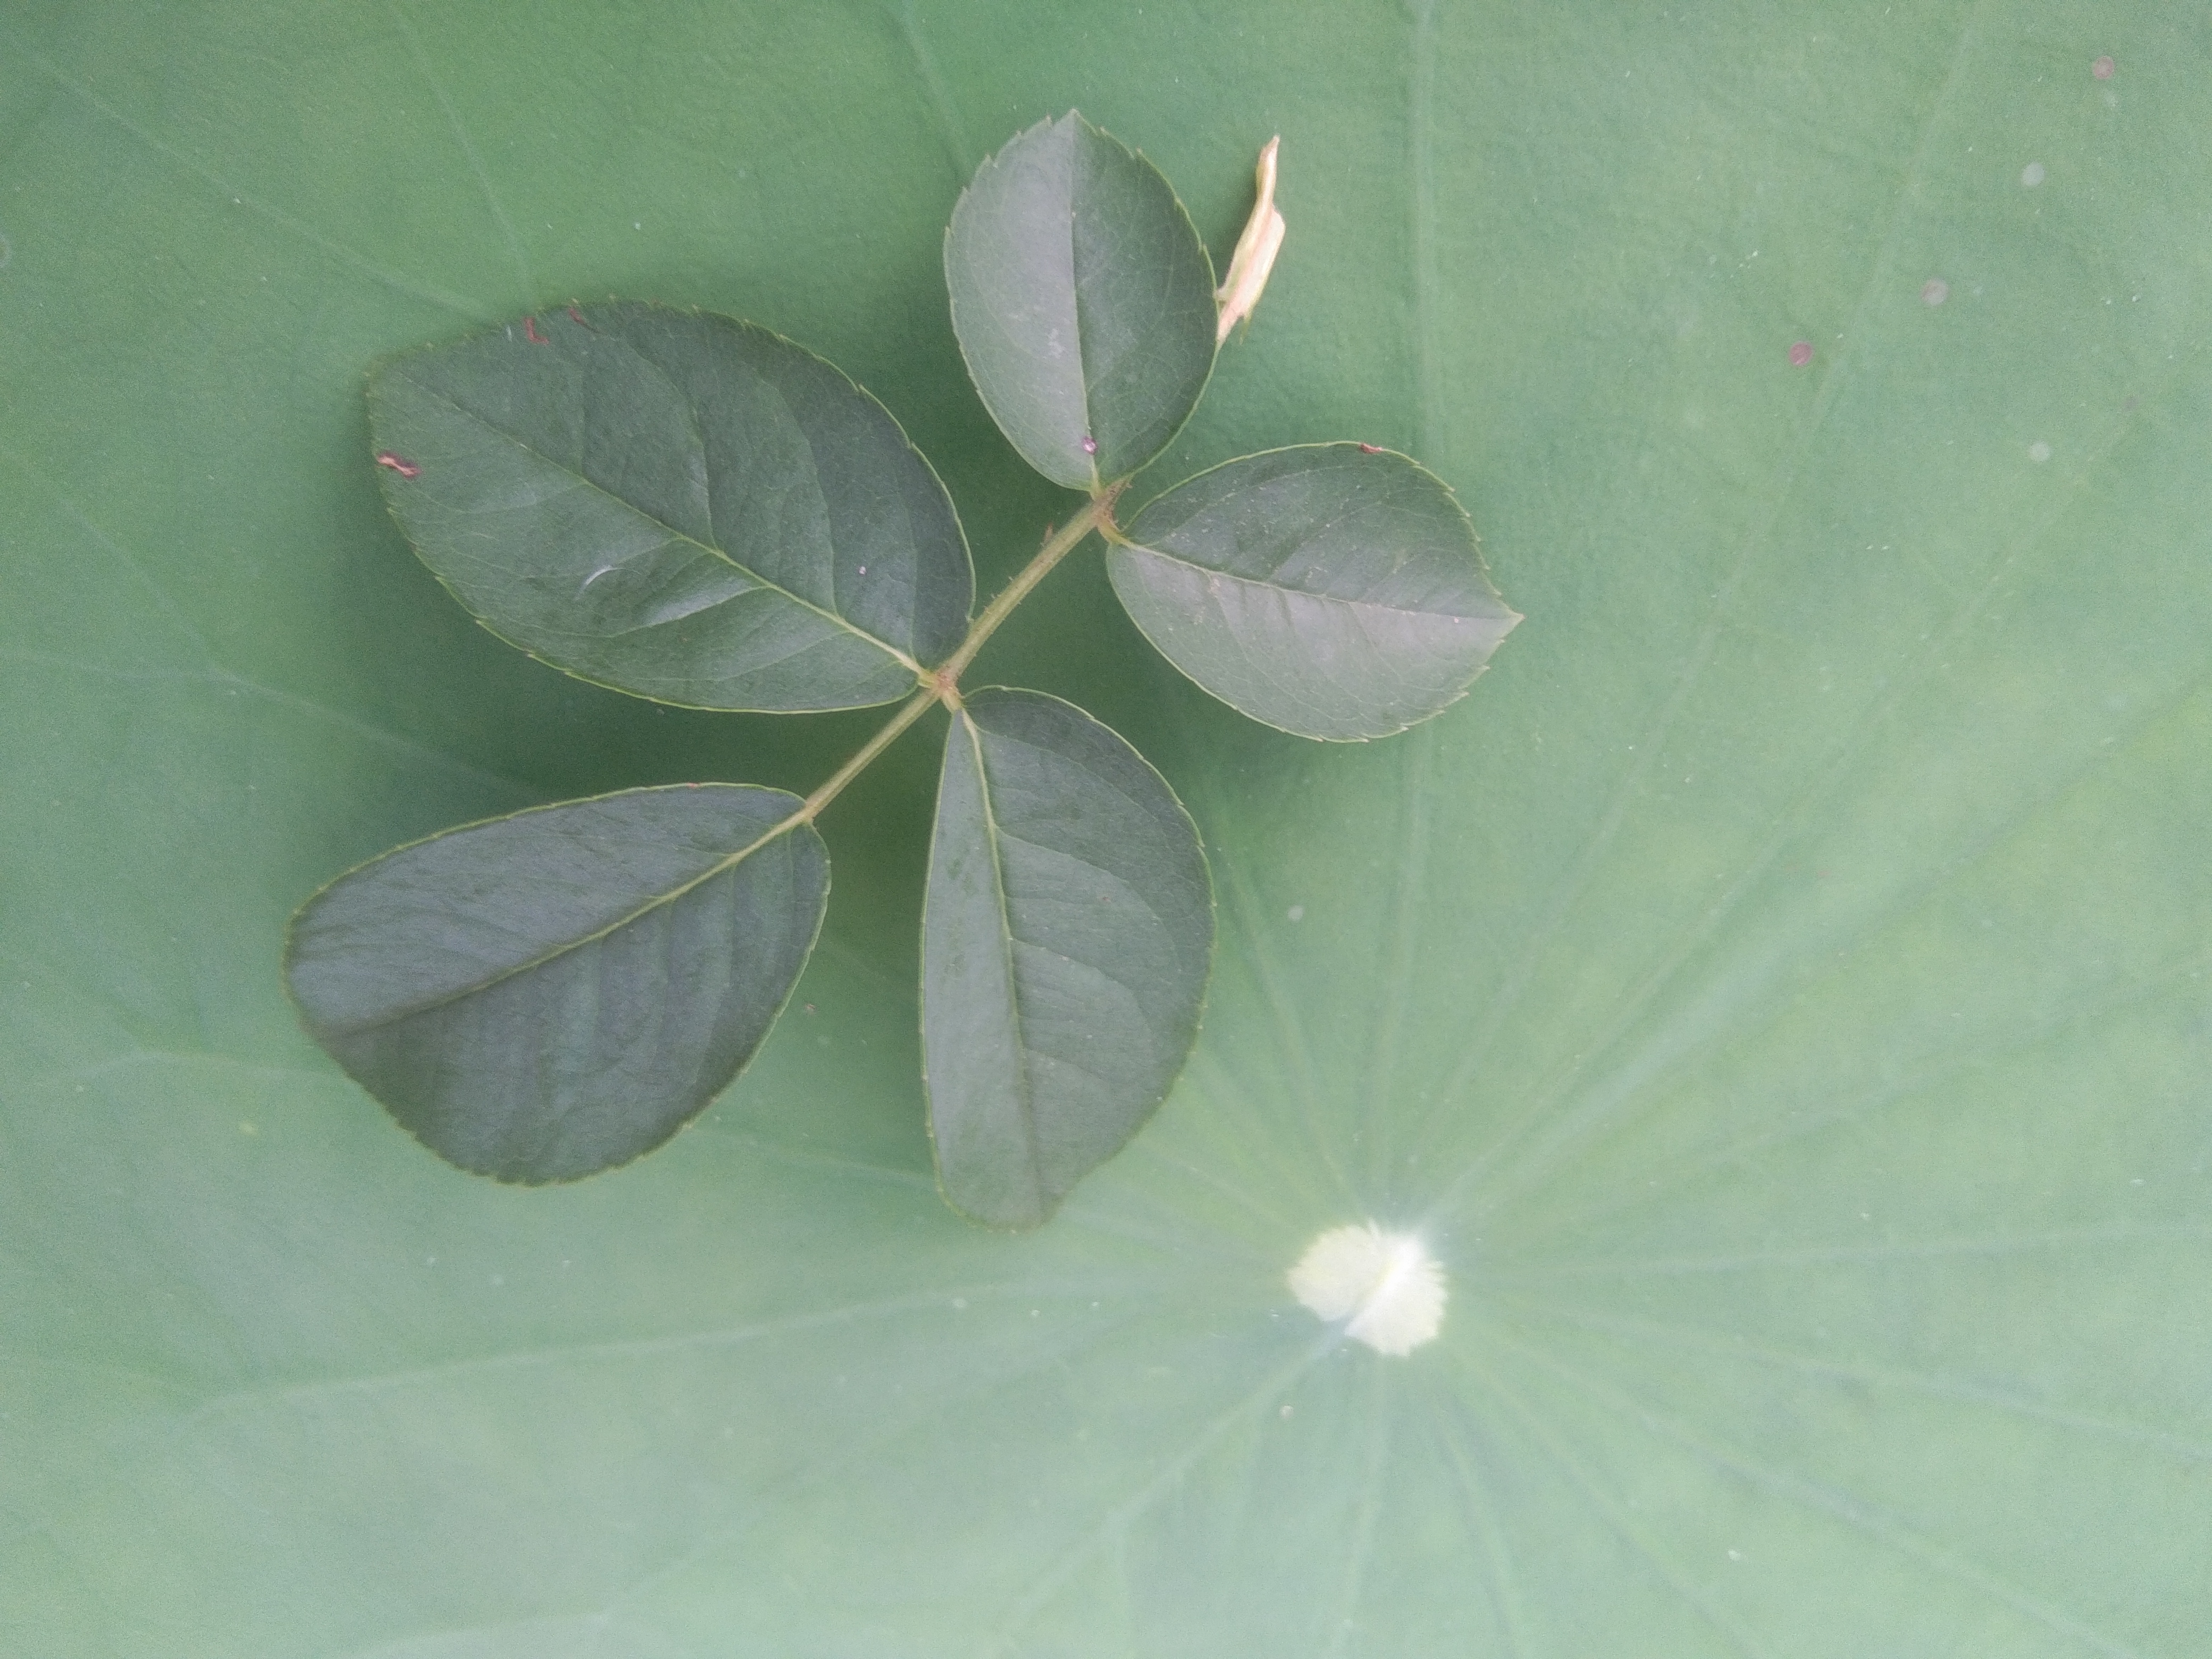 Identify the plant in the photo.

rose
